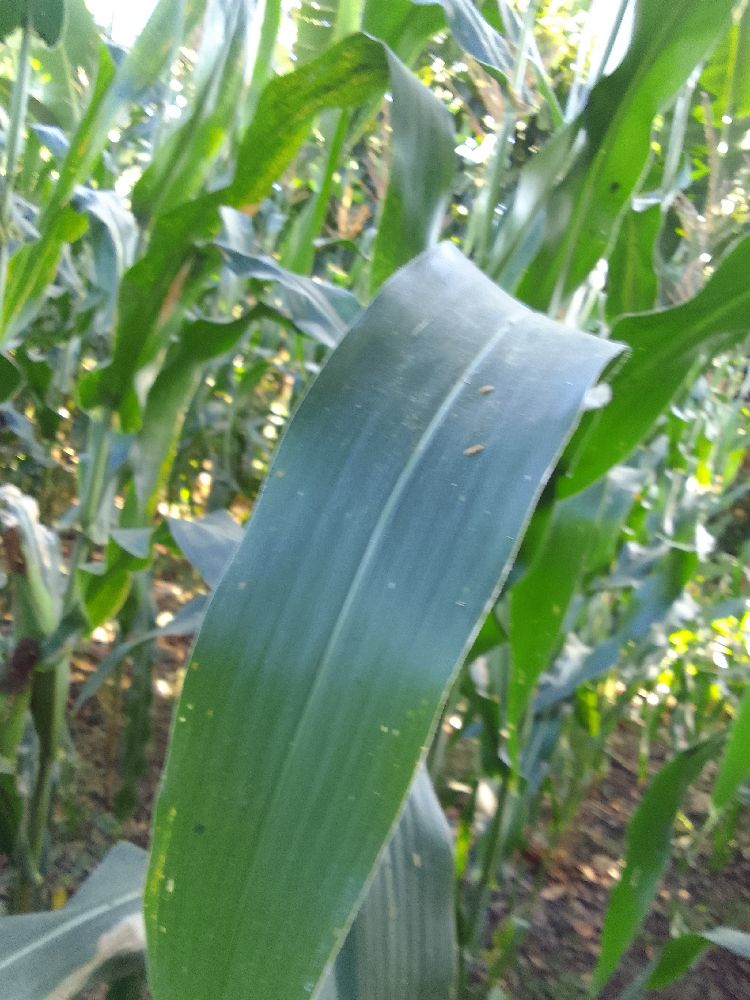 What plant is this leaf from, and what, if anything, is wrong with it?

maize, healthy
